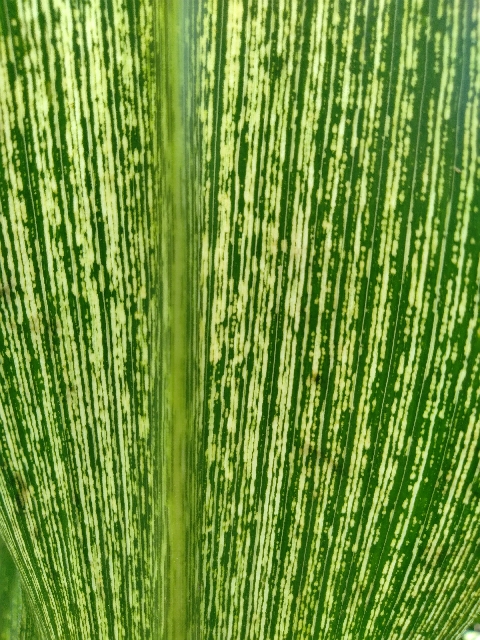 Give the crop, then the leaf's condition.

maize, maize streak virus
